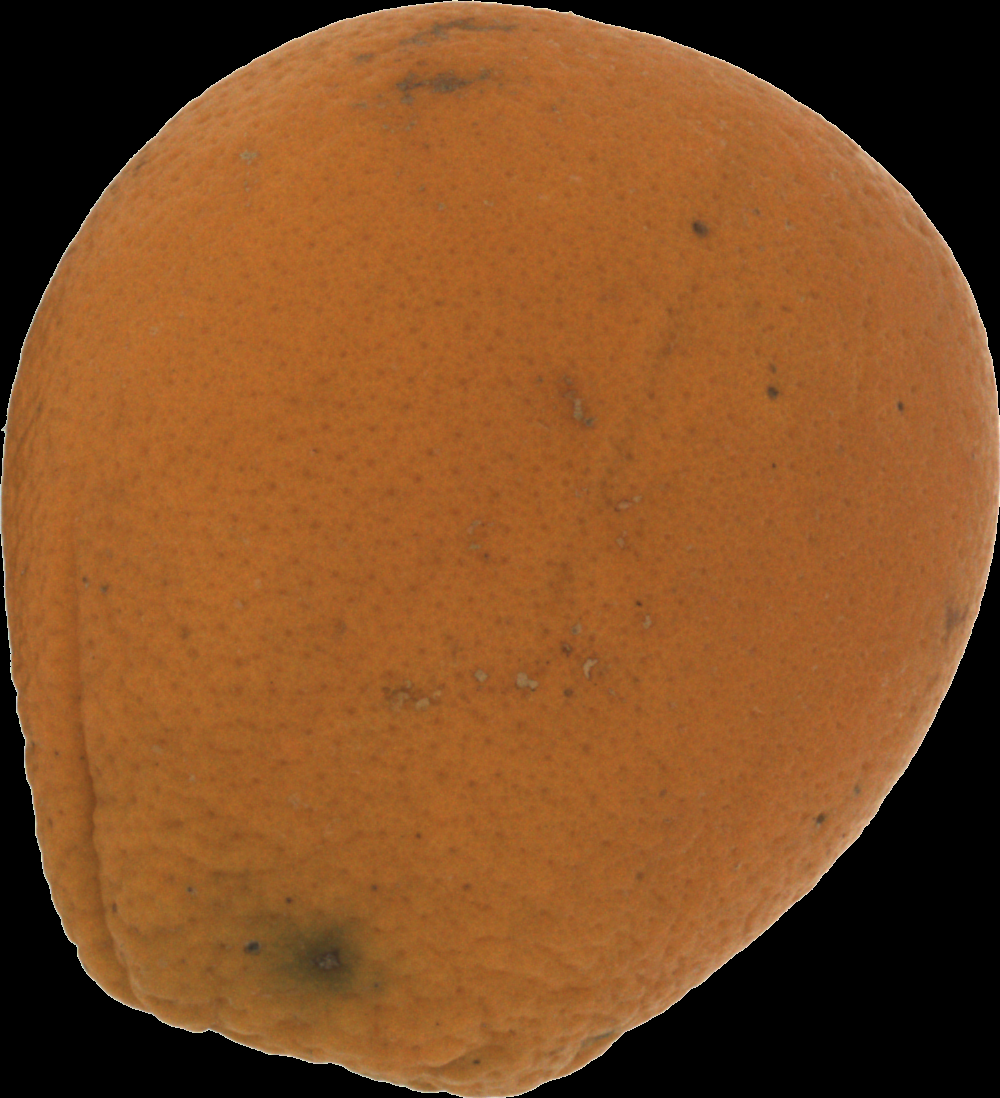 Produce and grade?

orange, bad
